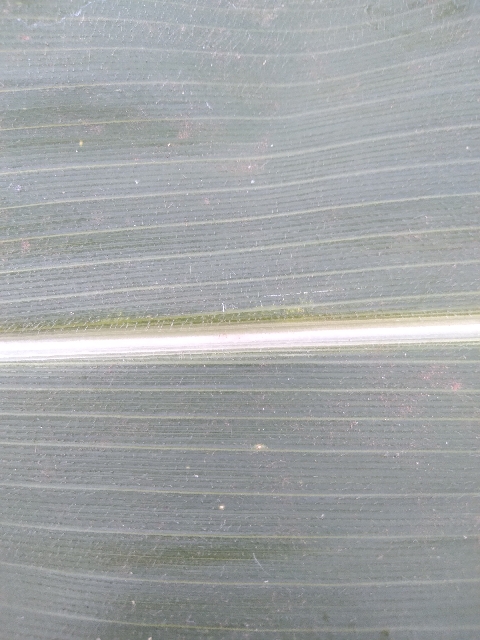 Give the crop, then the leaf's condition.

maize, healthy
